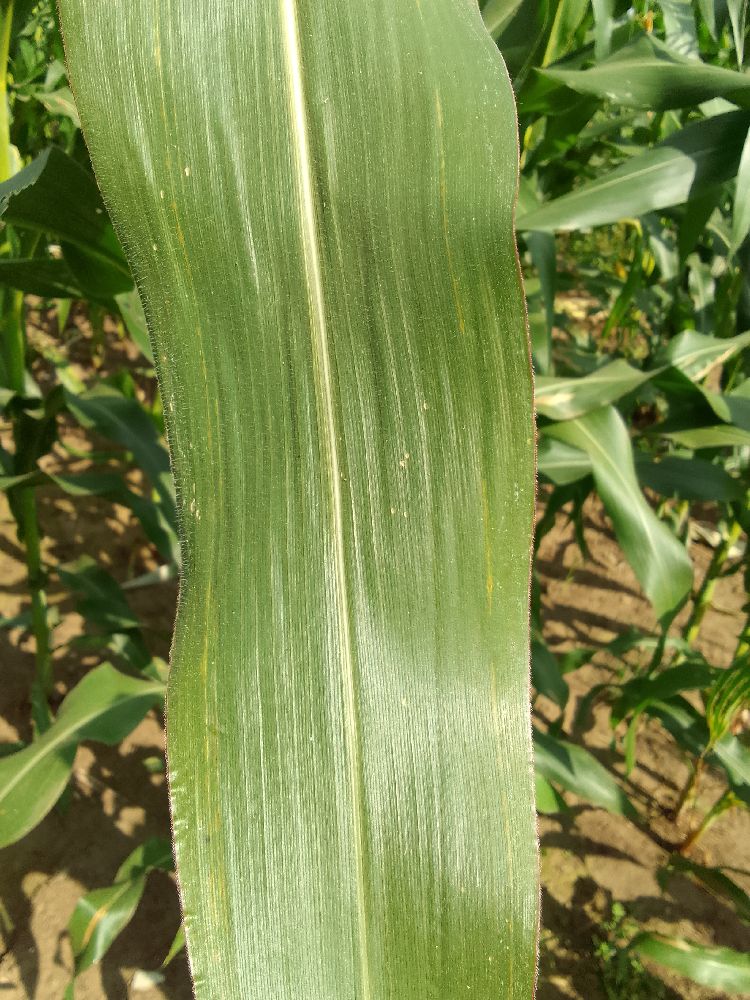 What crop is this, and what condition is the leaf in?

maize, healthy
